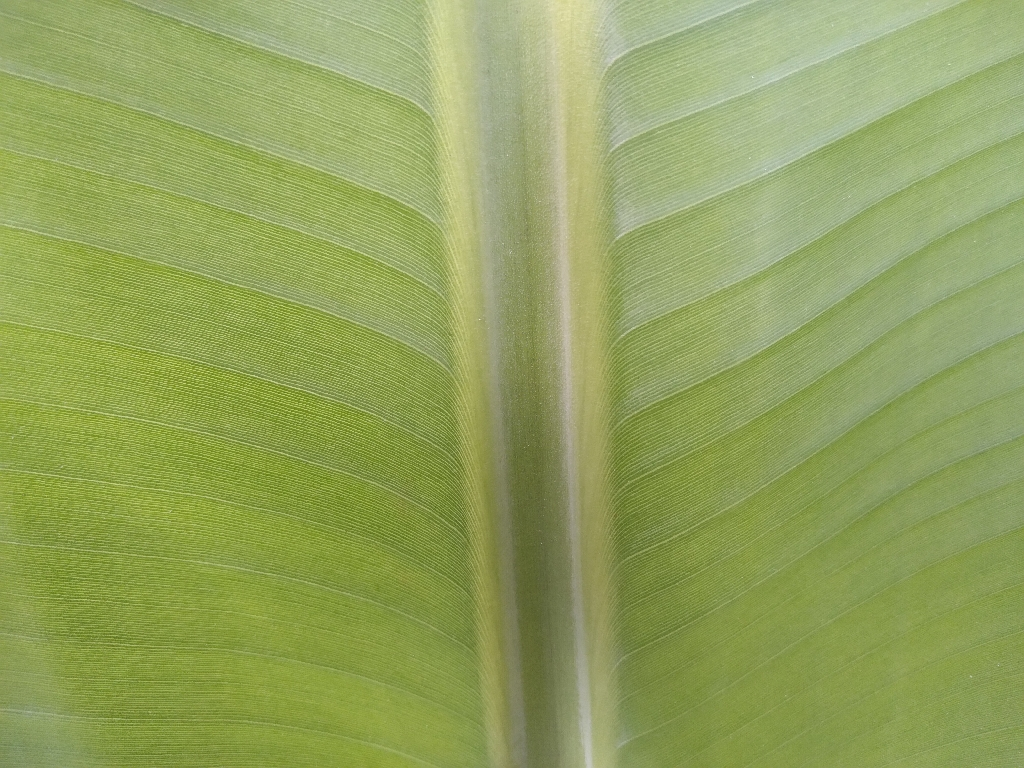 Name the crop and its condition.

banana, healthy
